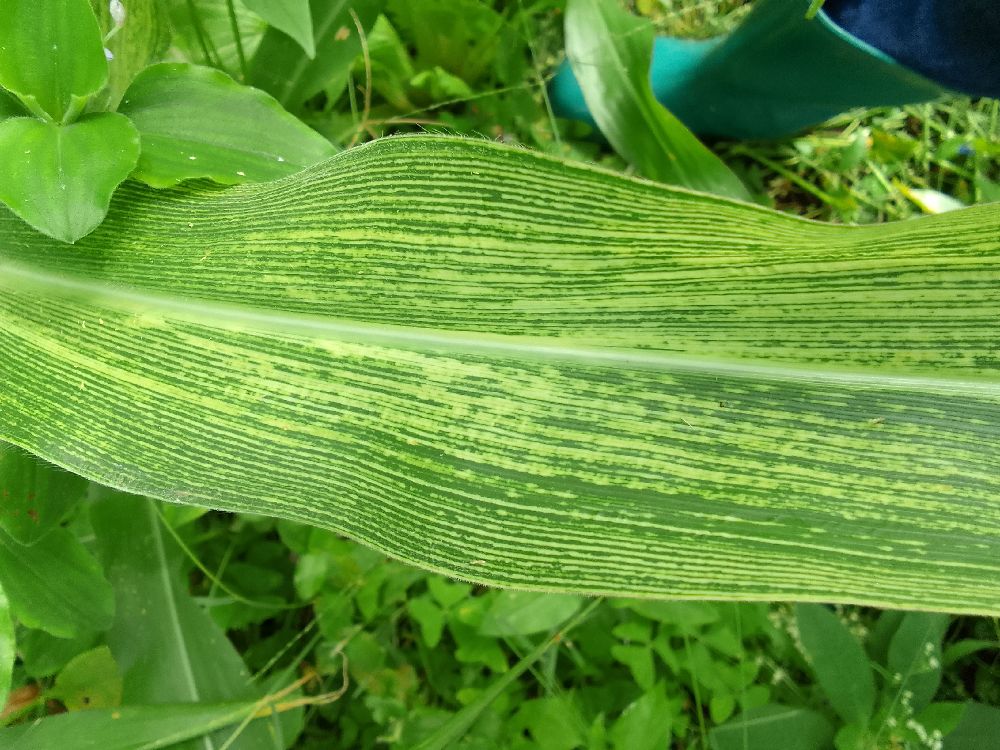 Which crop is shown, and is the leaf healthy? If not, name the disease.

maize, maize streak virus
